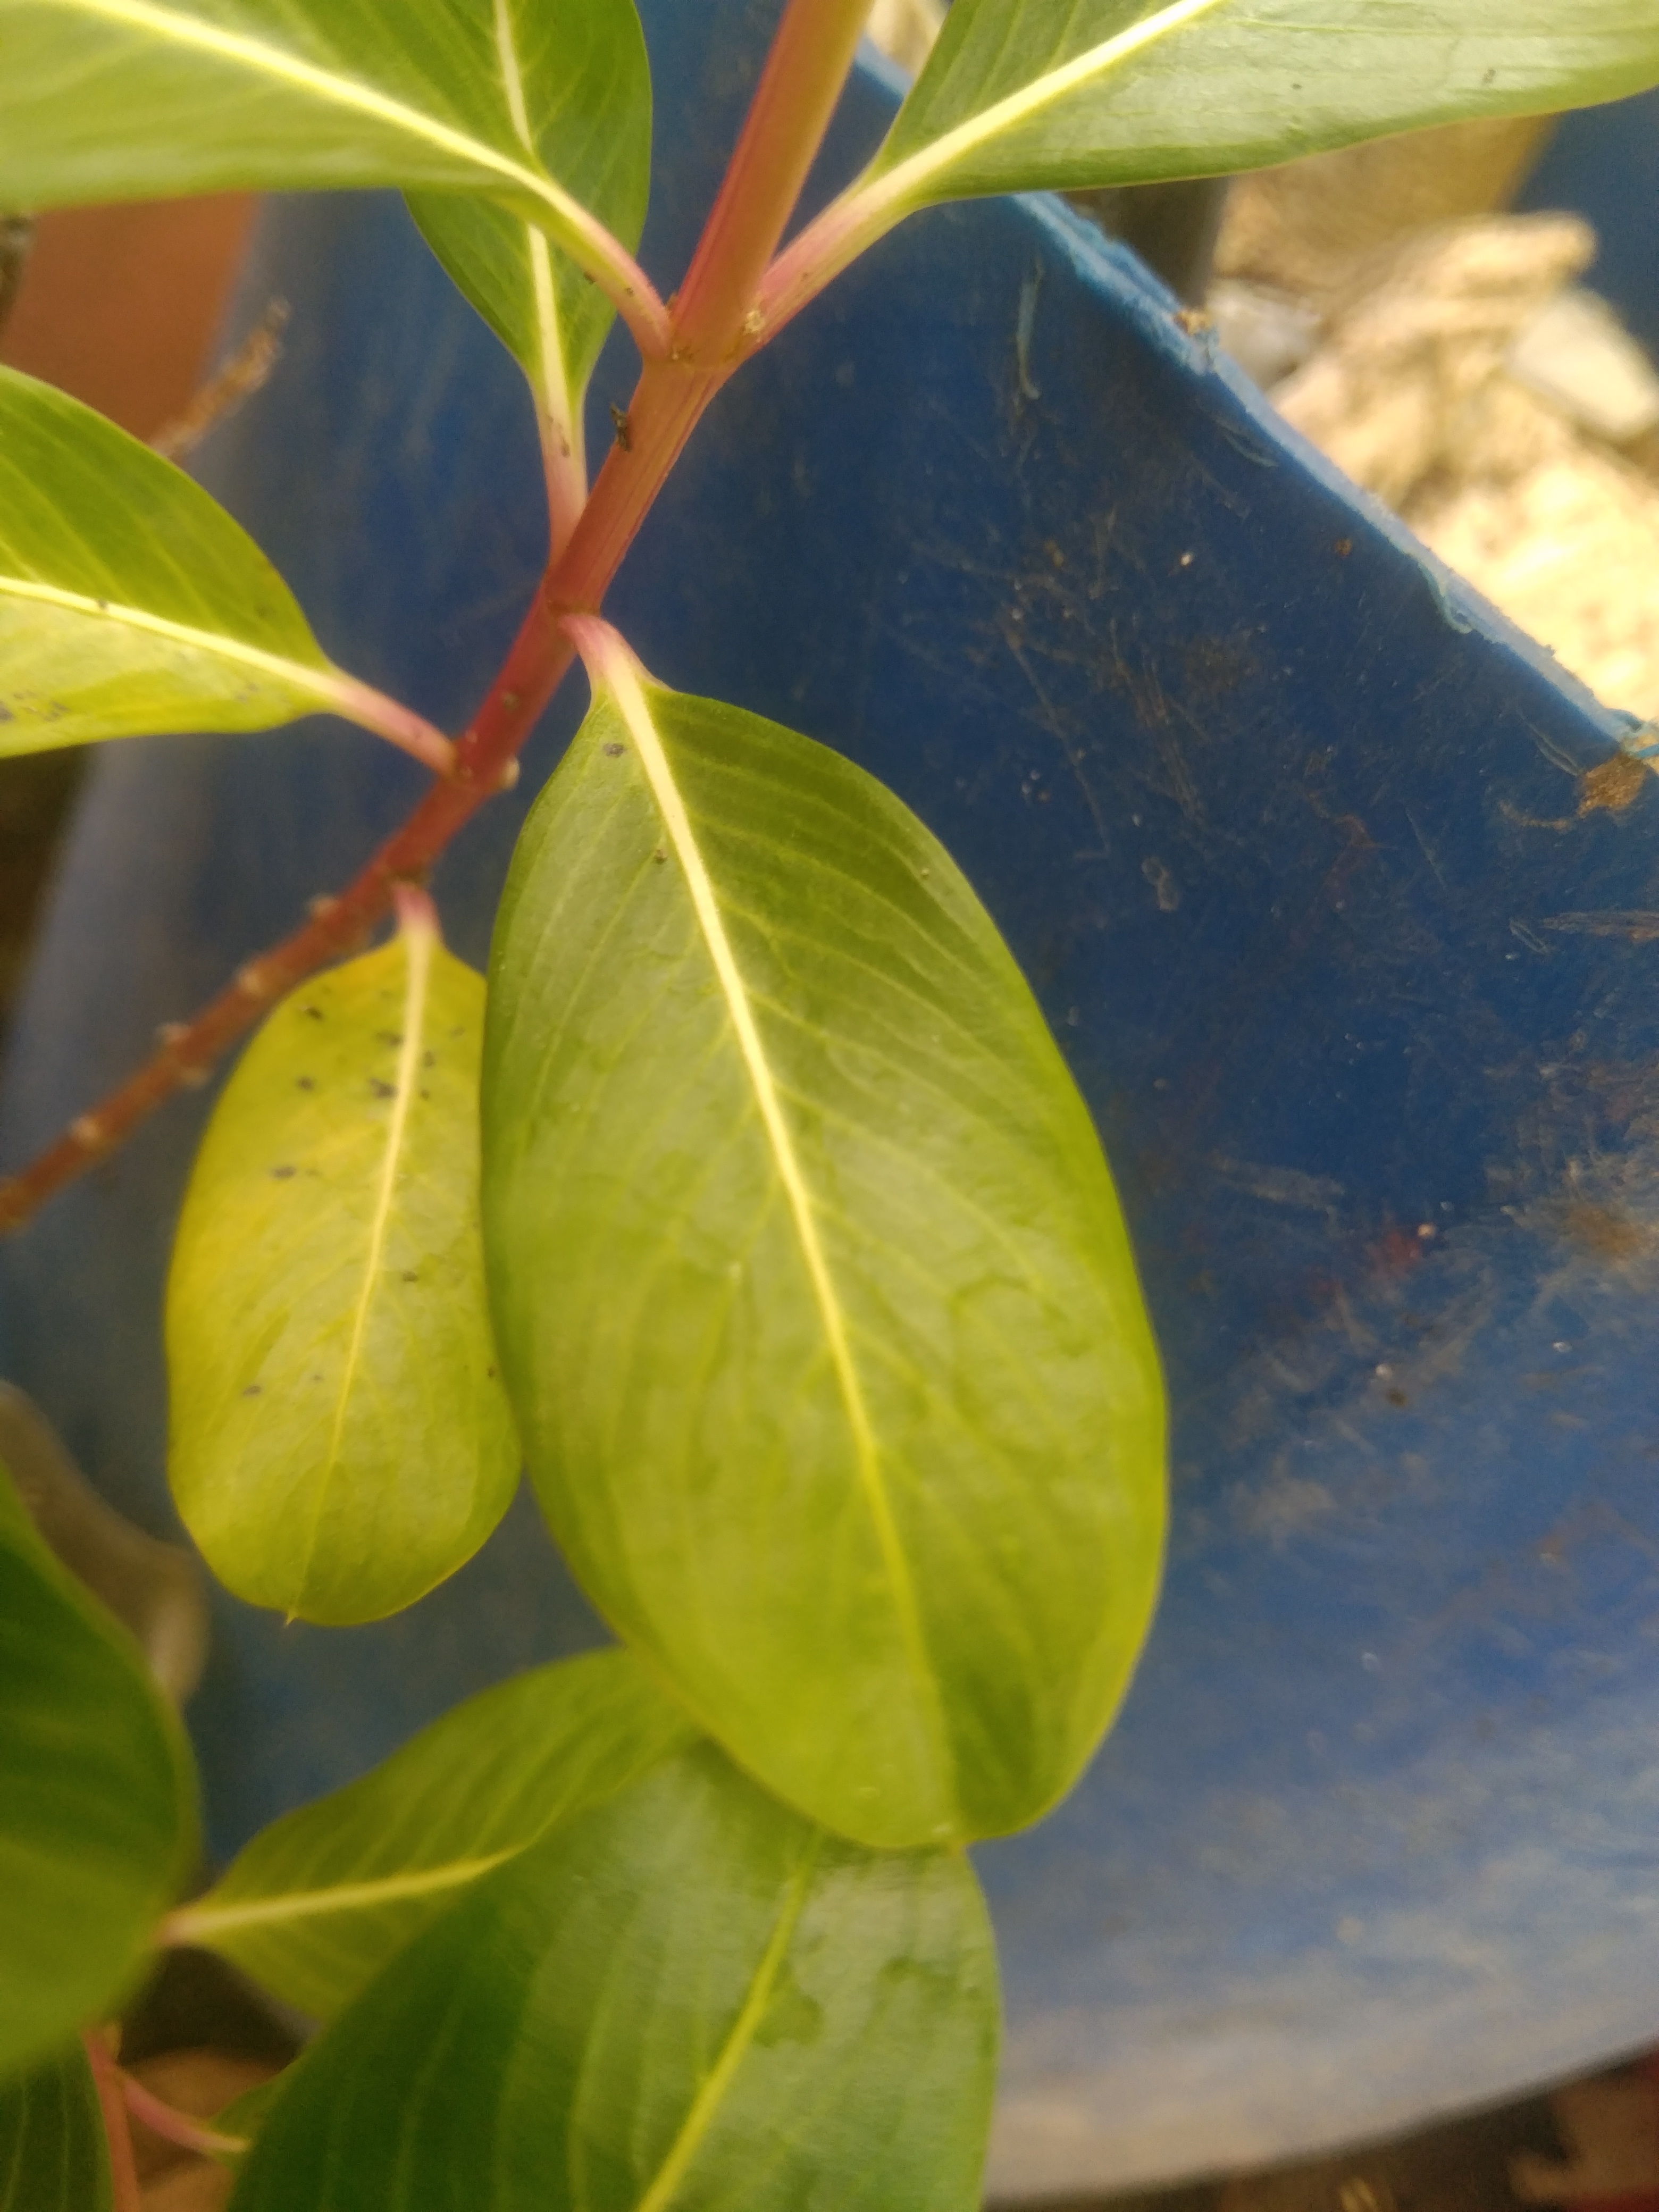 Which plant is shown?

rose periwinkle
